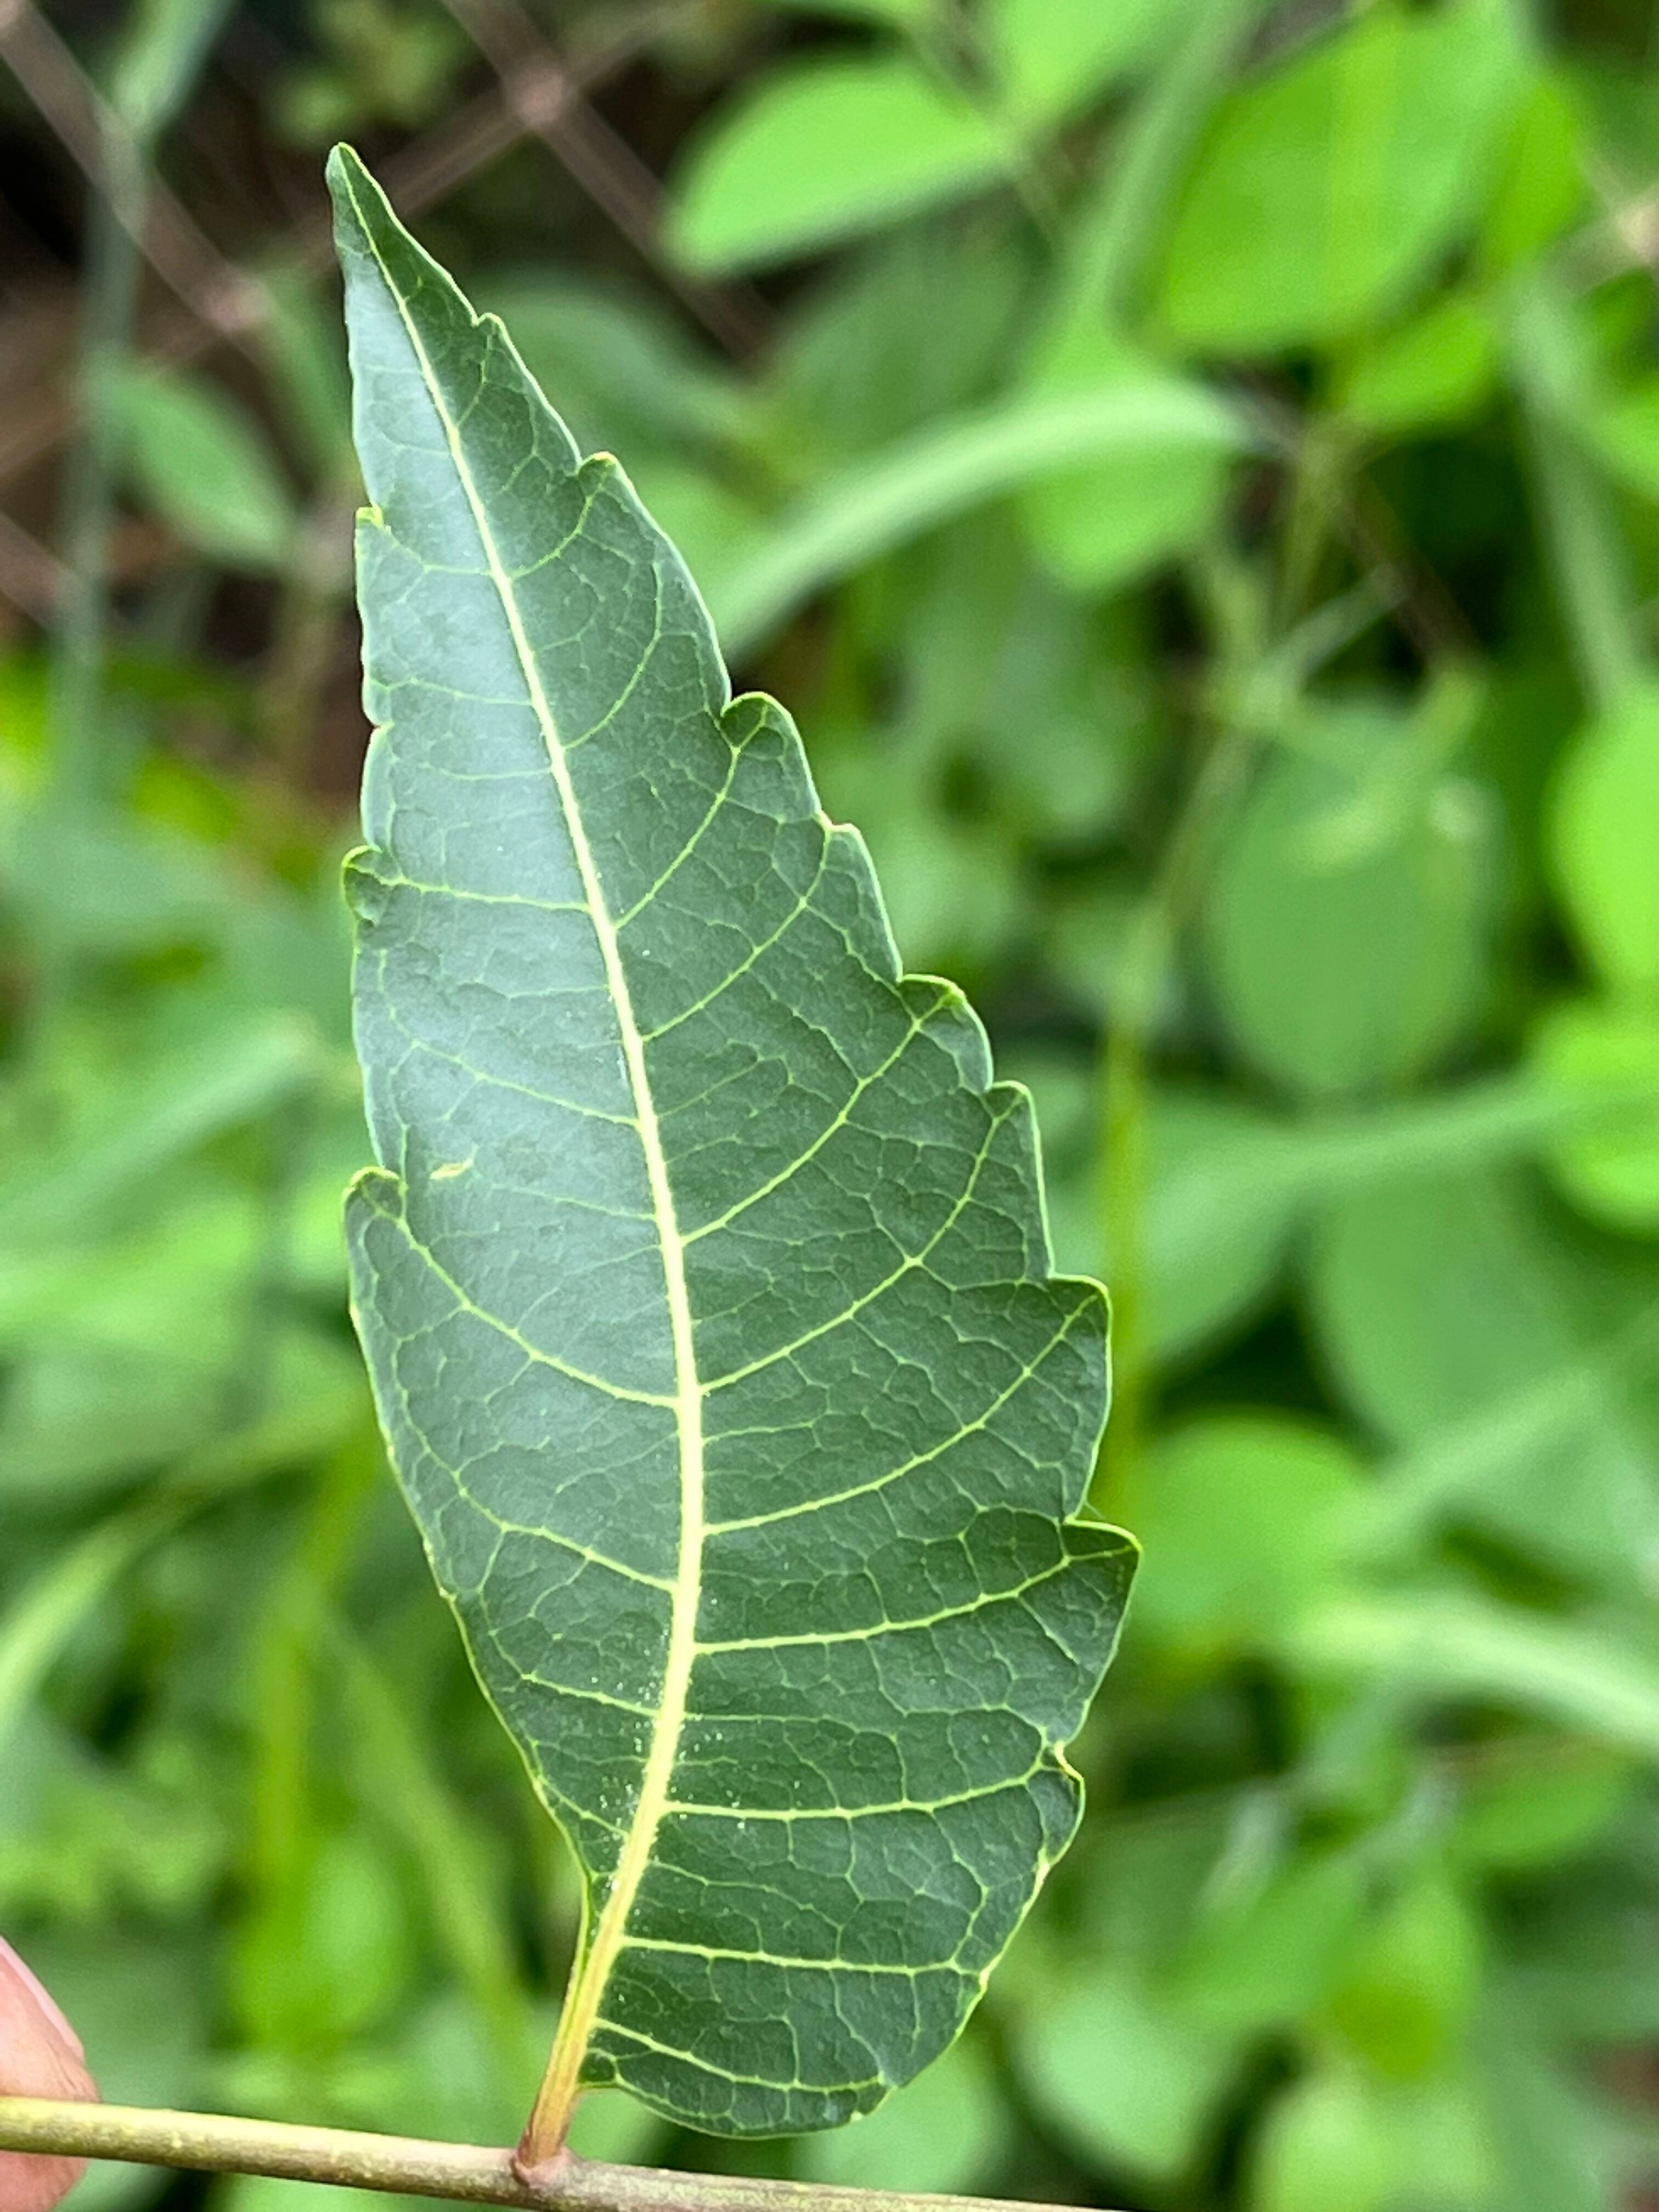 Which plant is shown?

neem
